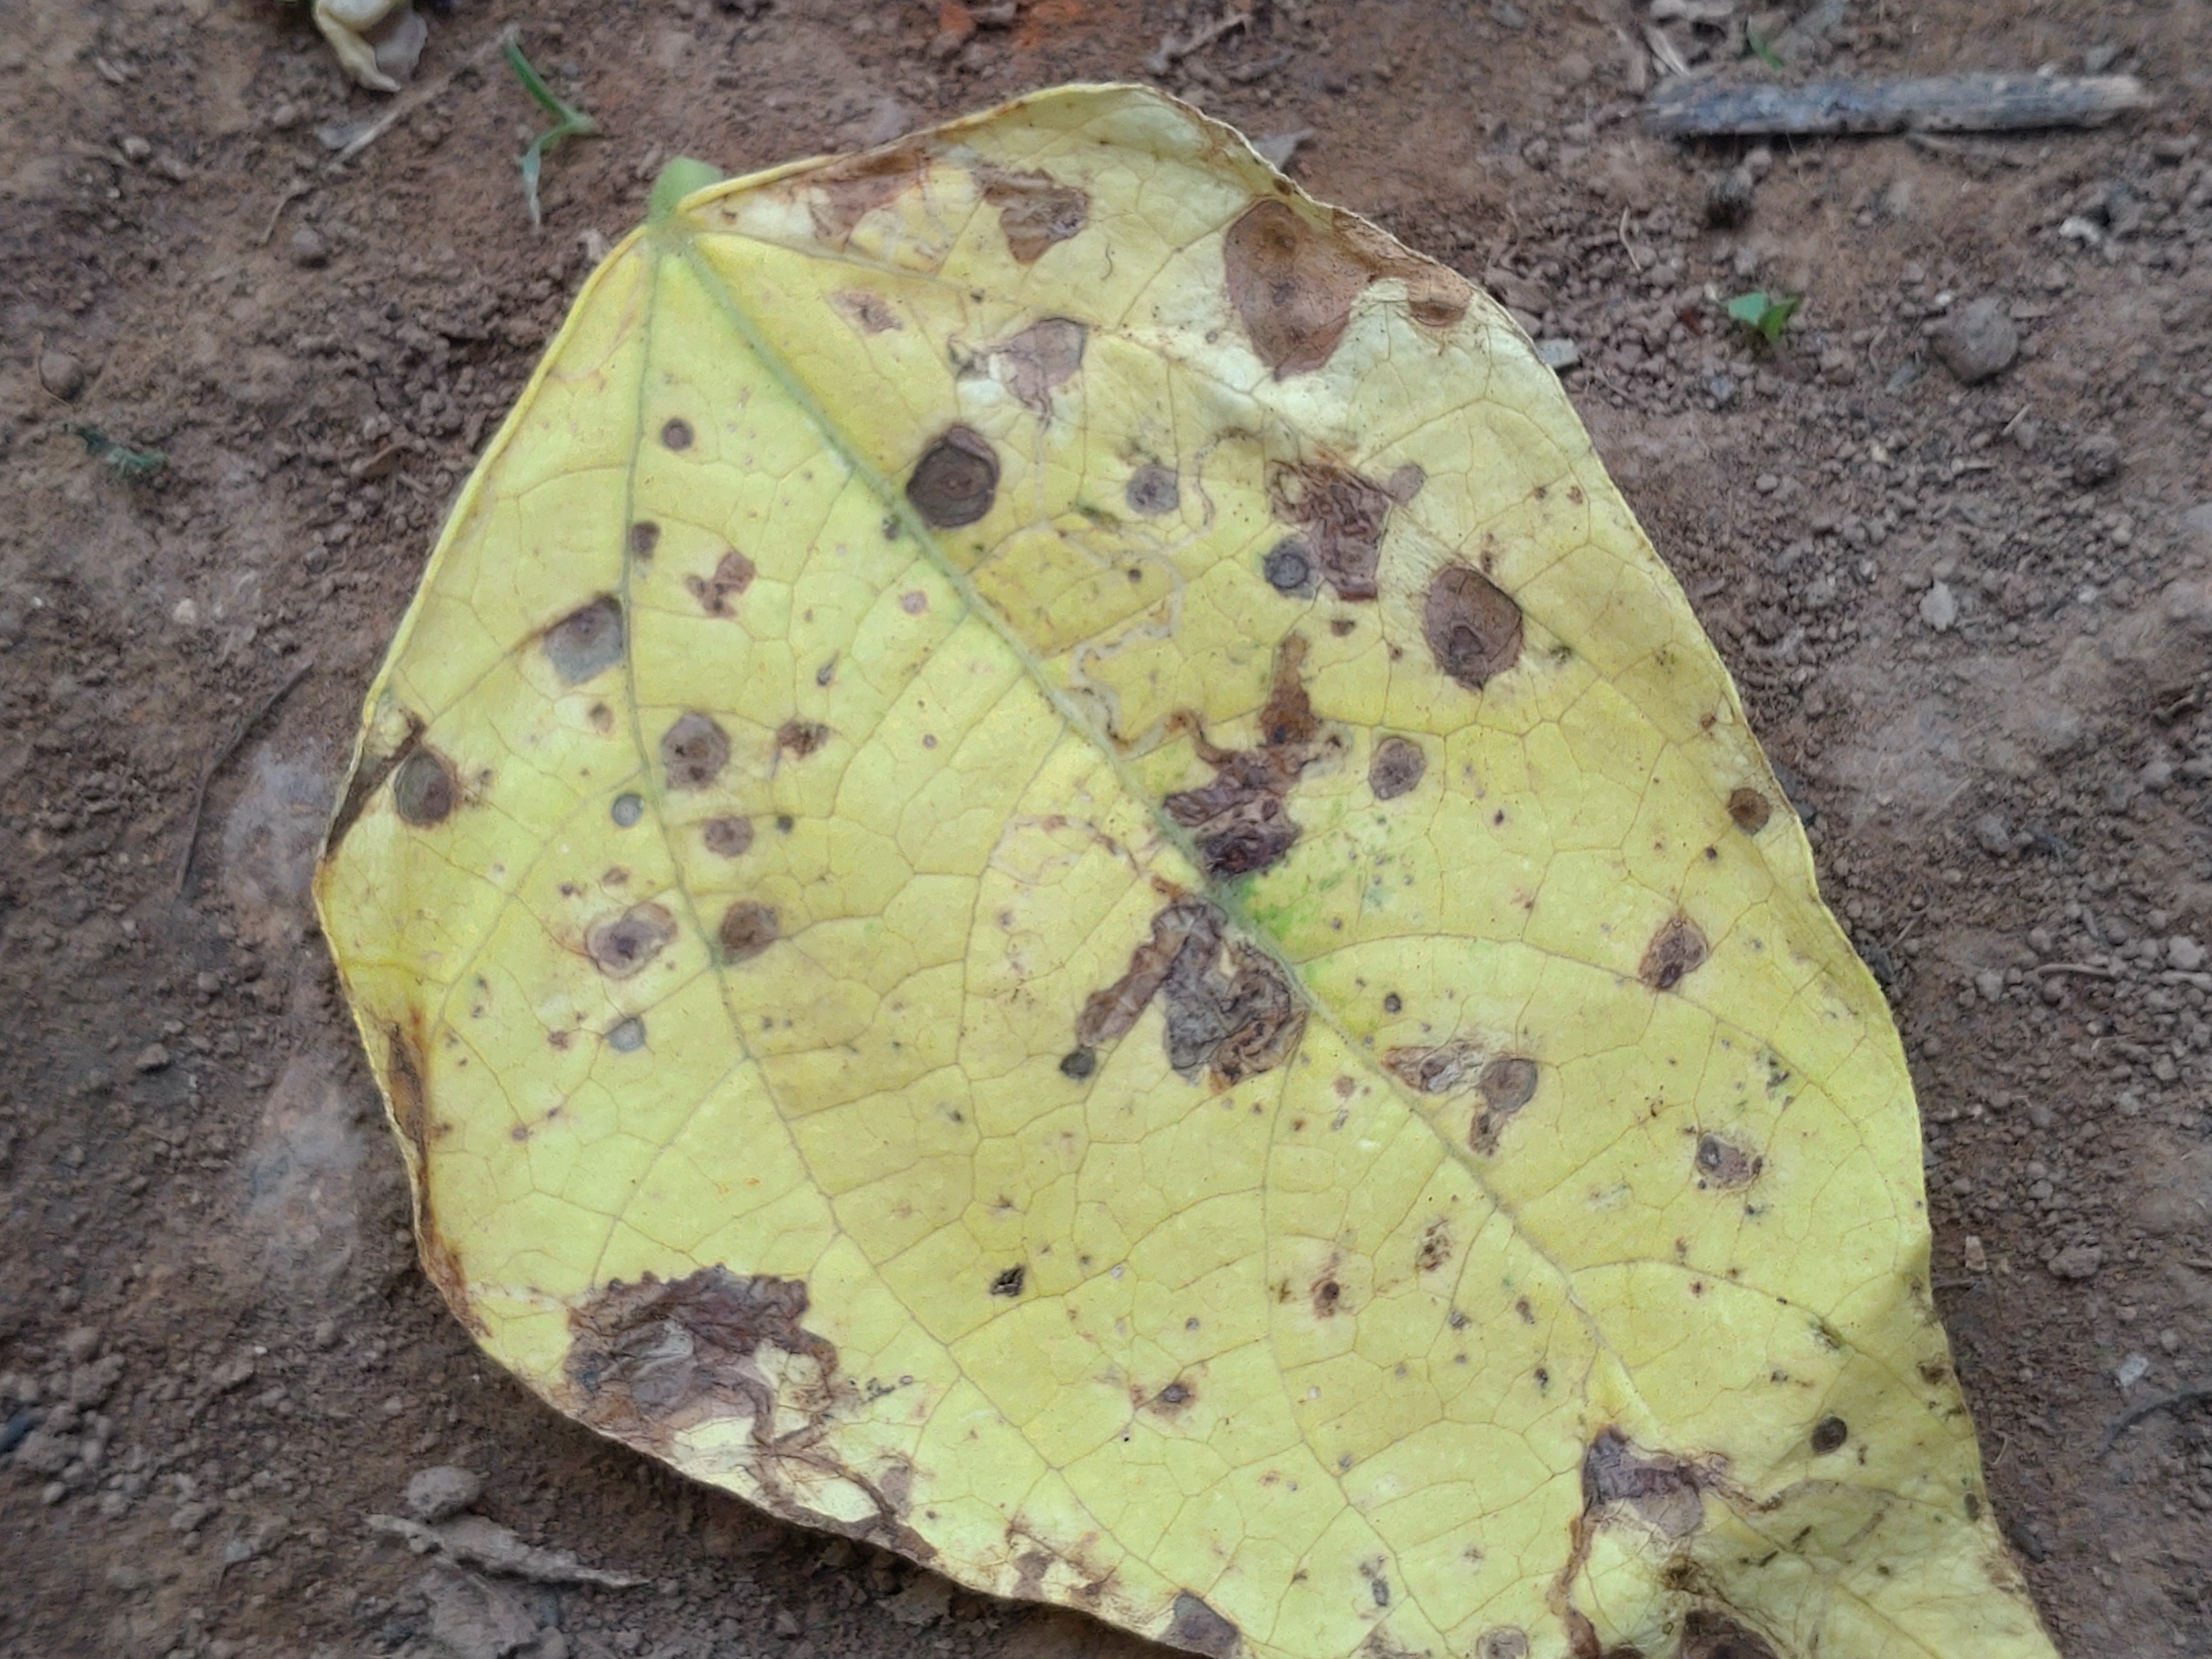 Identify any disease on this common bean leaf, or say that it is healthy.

anthracnose
